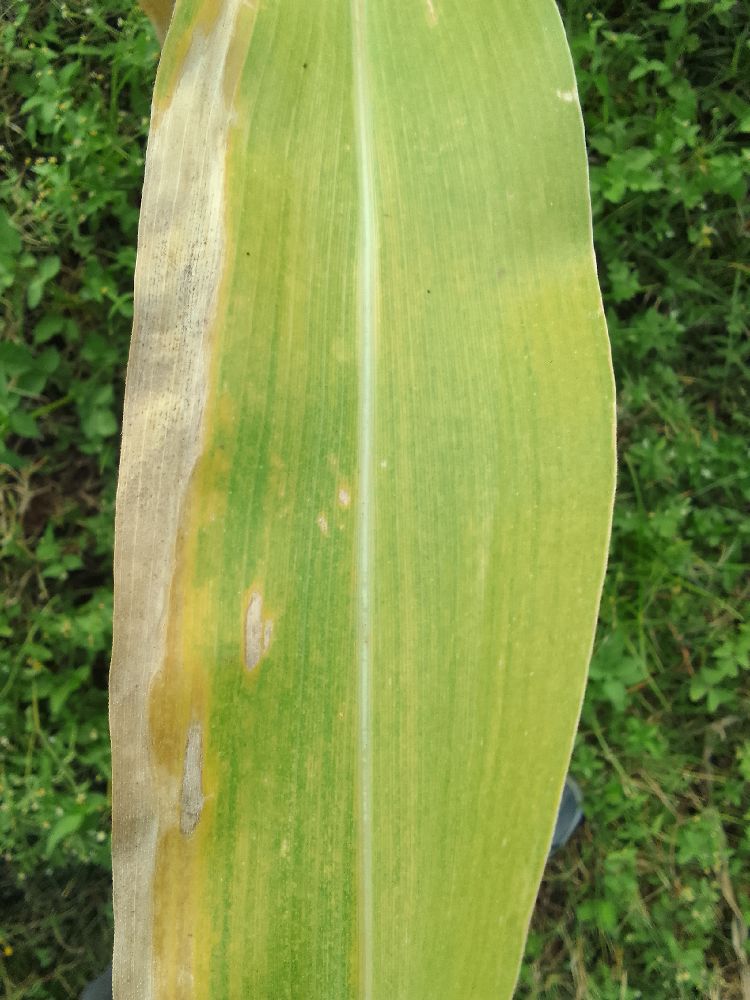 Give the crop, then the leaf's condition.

maize, maize lethal necrosis
